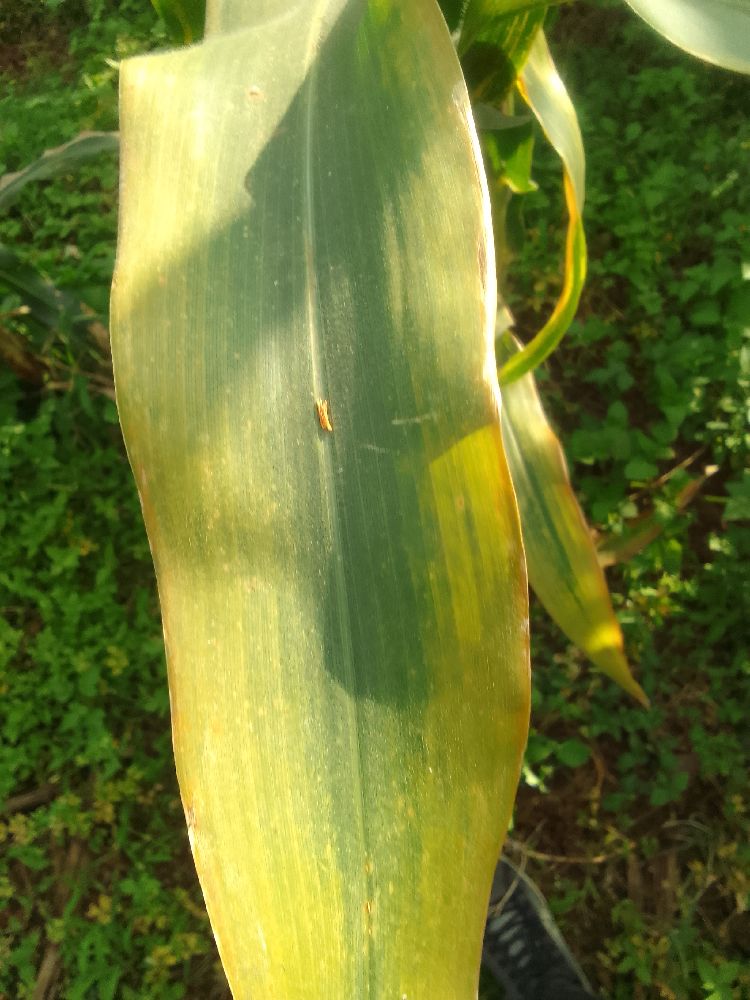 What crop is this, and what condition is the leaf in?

maize, maize lethal necrosis
